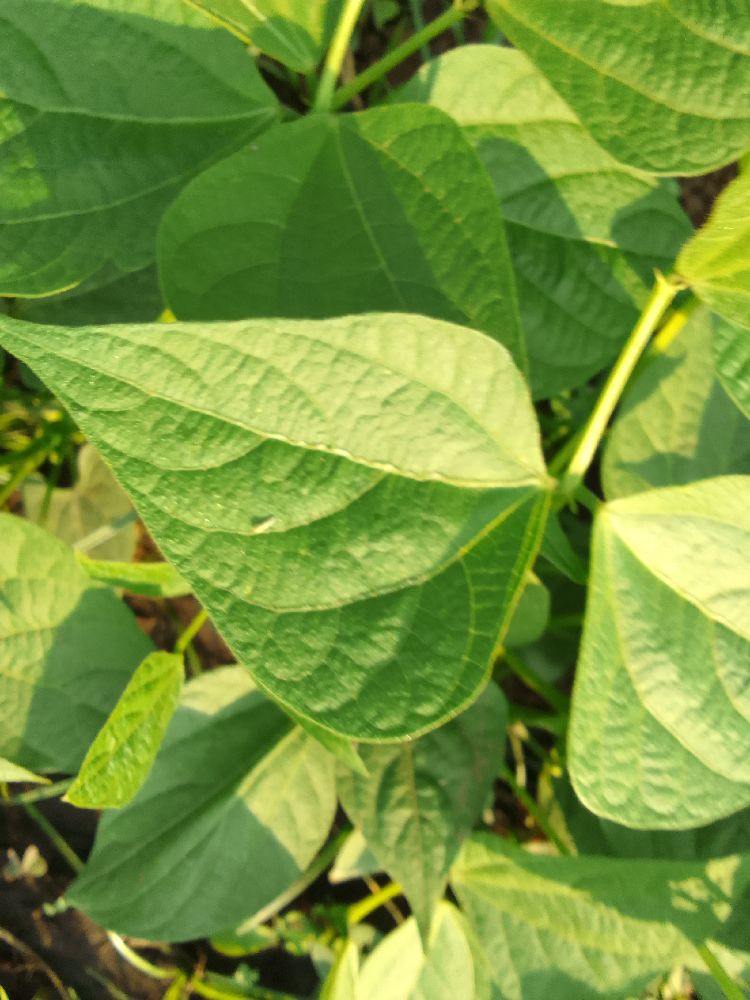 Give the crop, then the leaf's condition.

common bean, healthy
